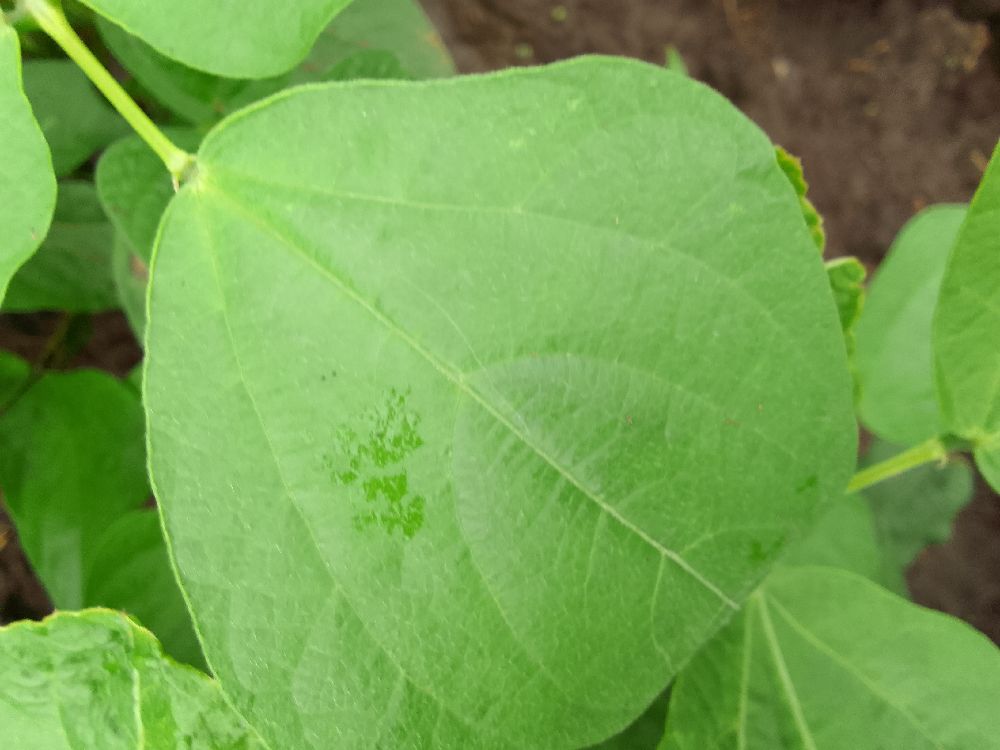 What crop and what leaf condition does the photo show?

common bean, healthy
